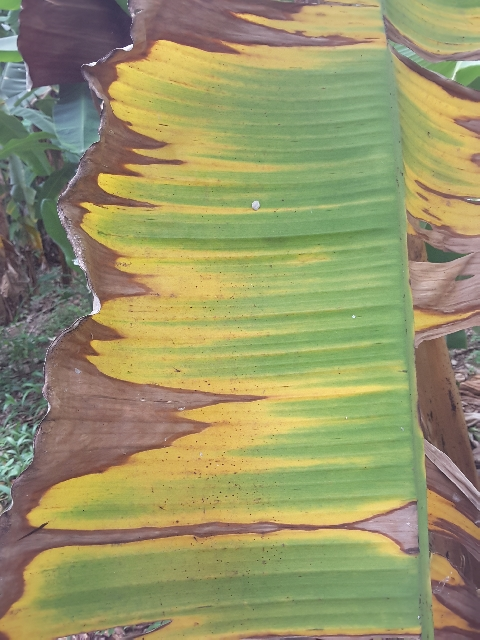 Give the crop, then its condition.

banana, fusarium wilt race 1
